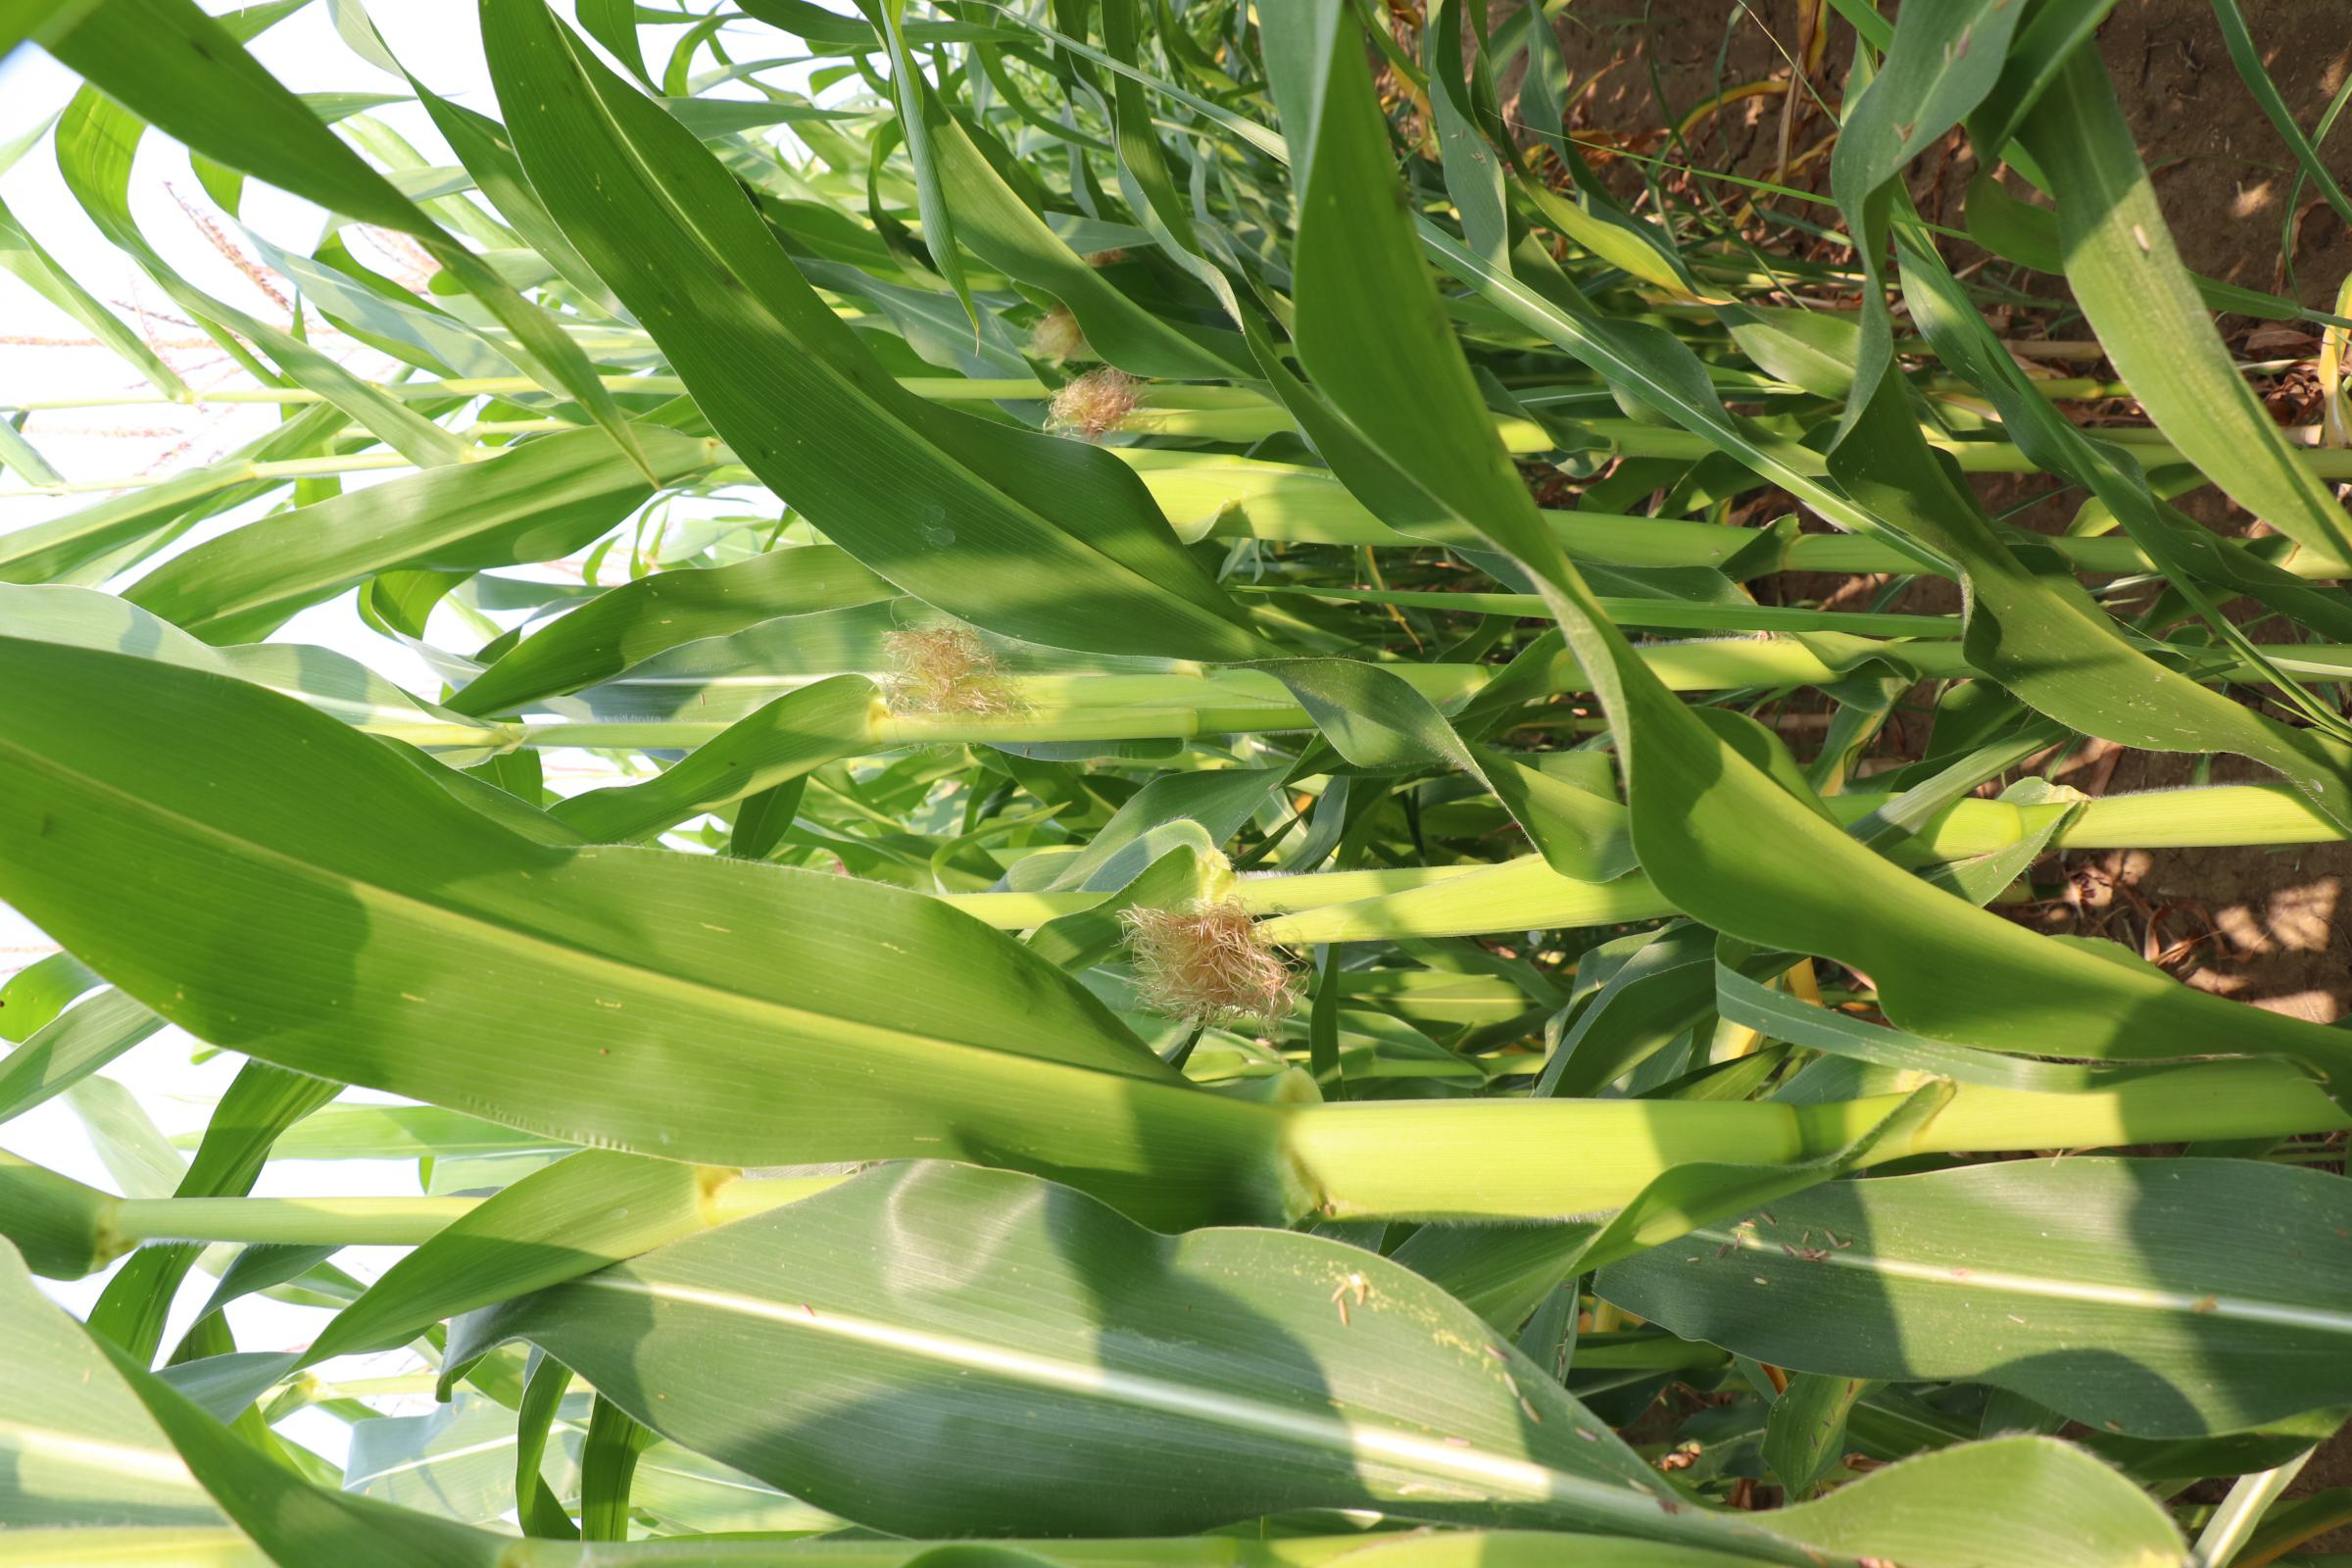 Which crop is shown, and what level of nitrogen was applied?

maize, no added nitrogen
